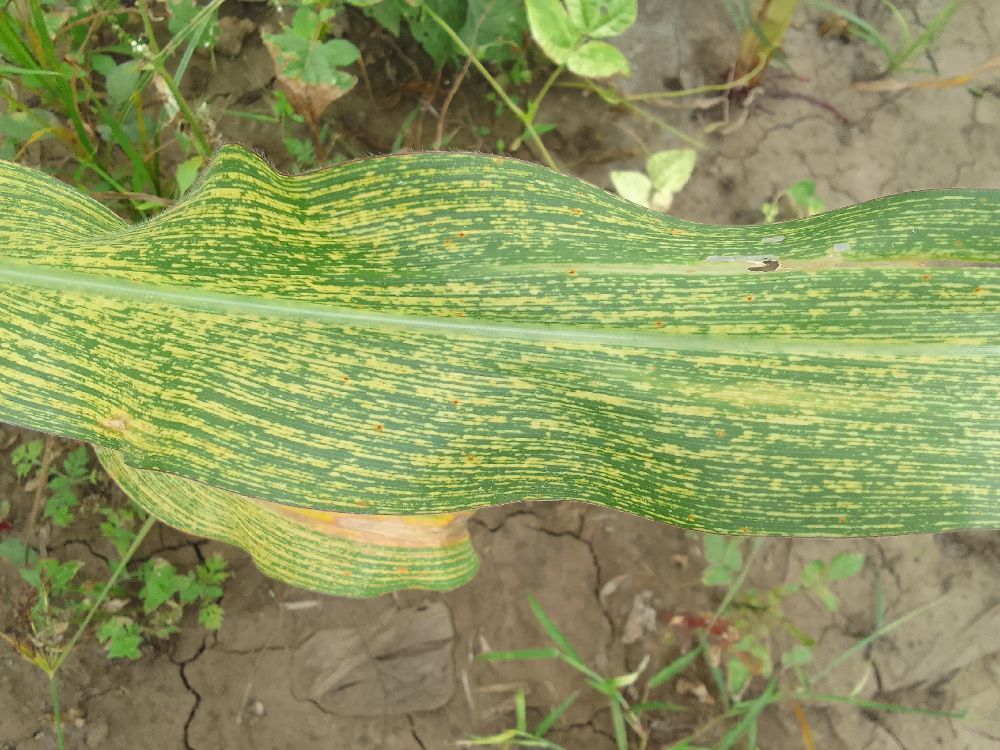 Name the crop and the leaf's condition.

maize, maize streak virus
